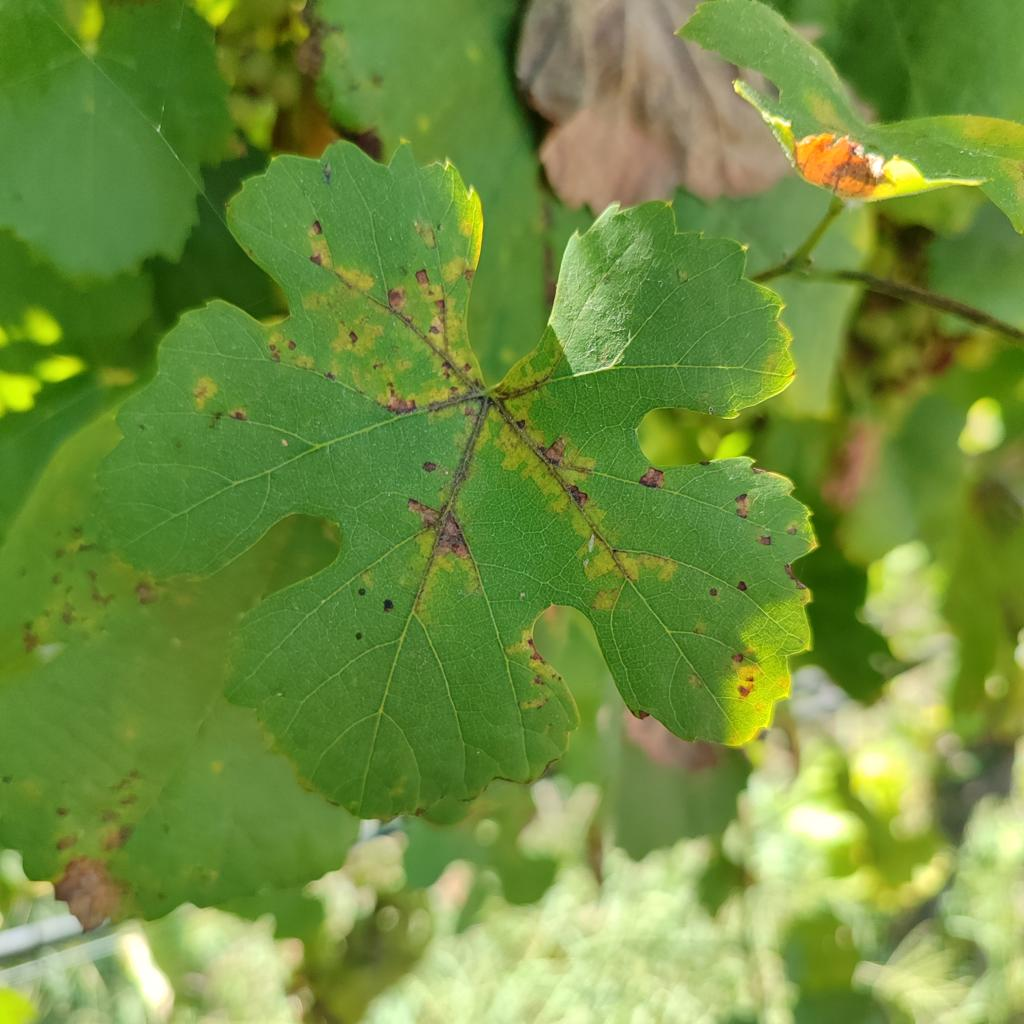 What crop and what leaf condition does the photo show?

grapevine, downy mildew
